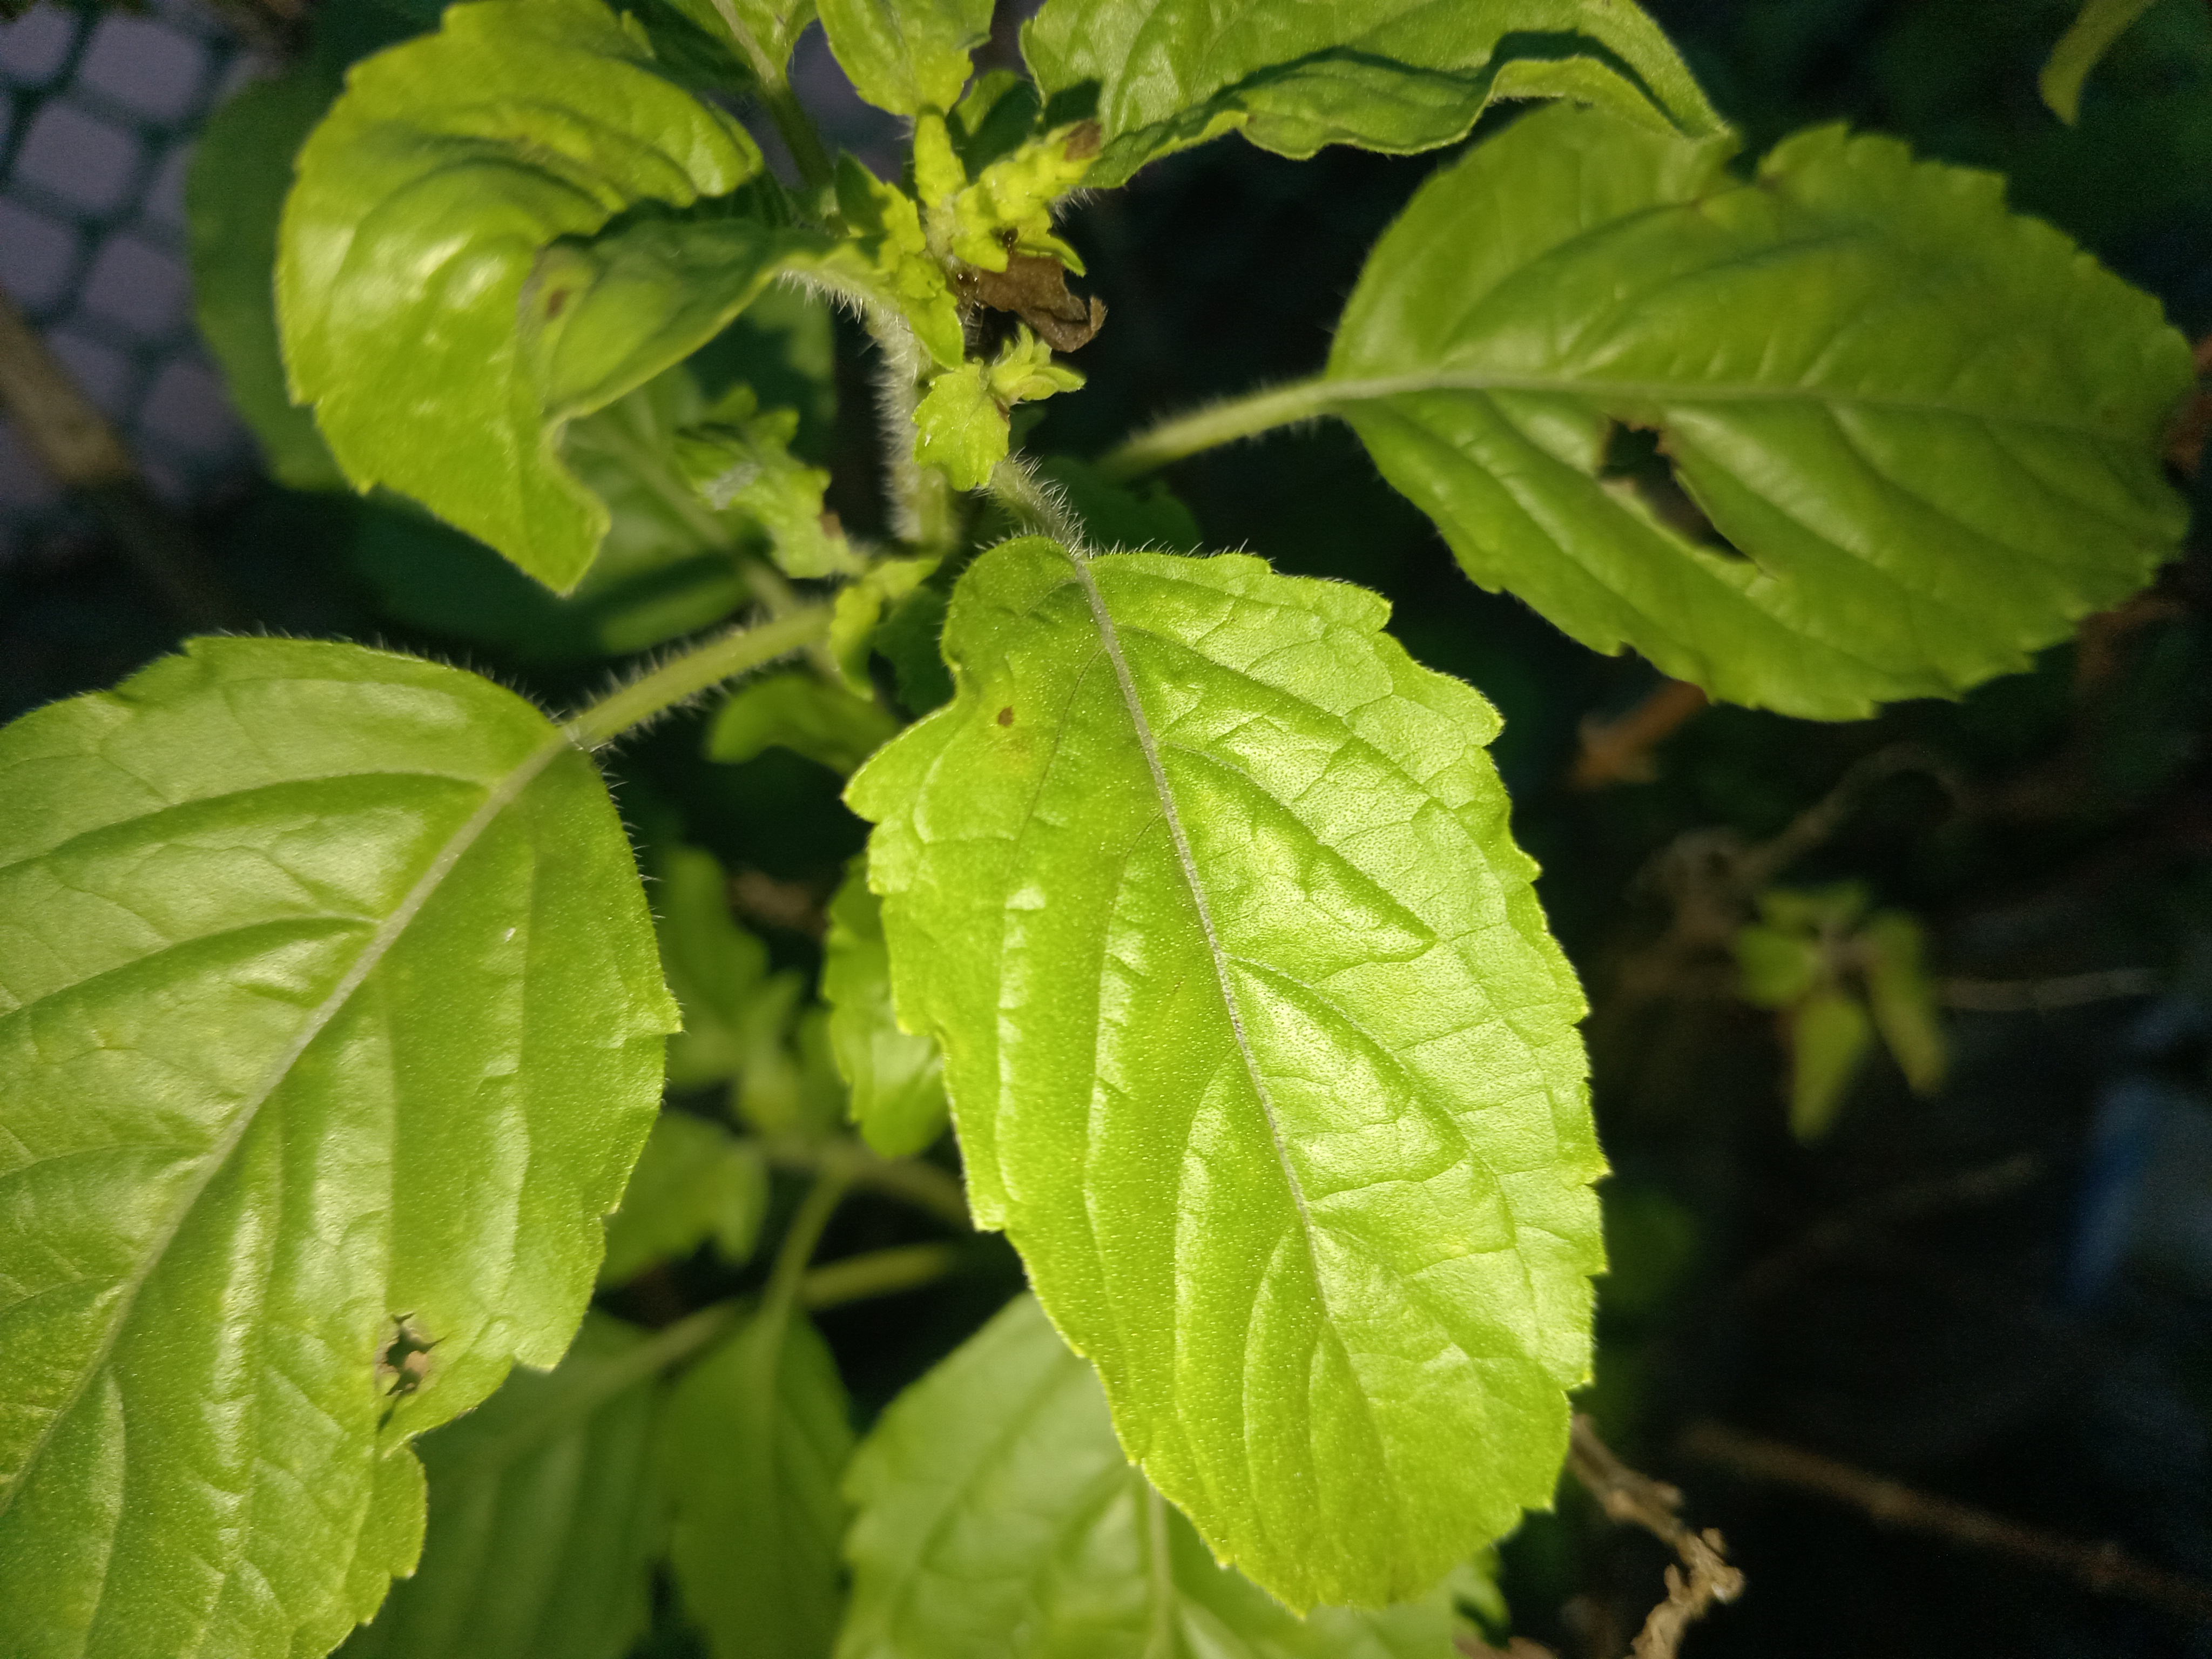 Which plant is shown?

tulshi
